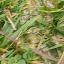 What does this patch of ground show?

grass
